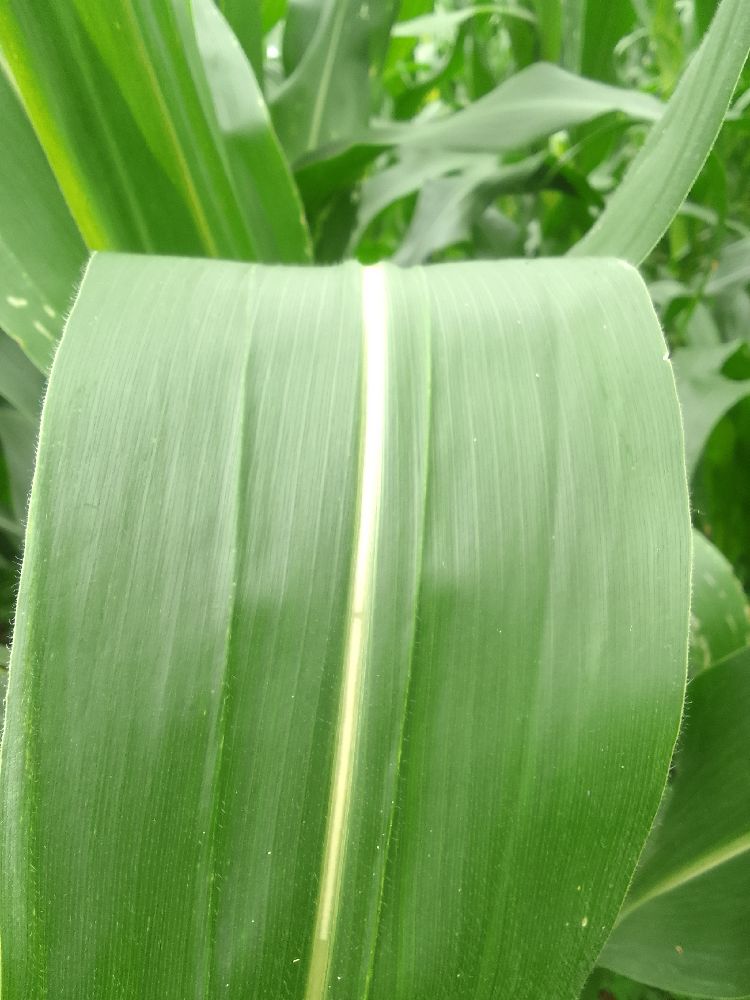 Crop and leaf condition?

maize, healthy
